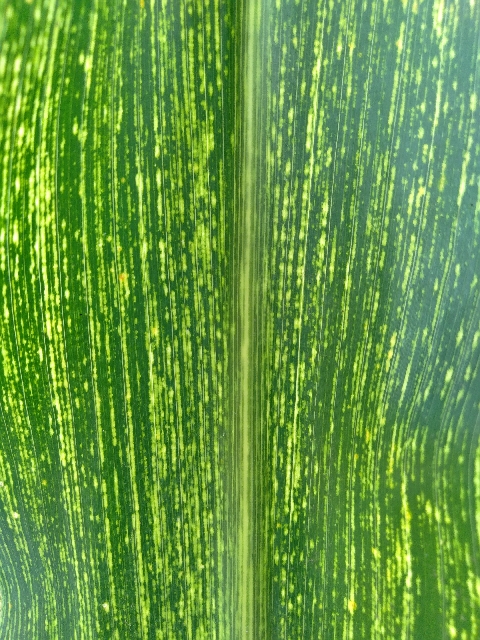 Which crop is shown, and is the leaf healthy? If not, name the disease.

maize, maize streak virus
